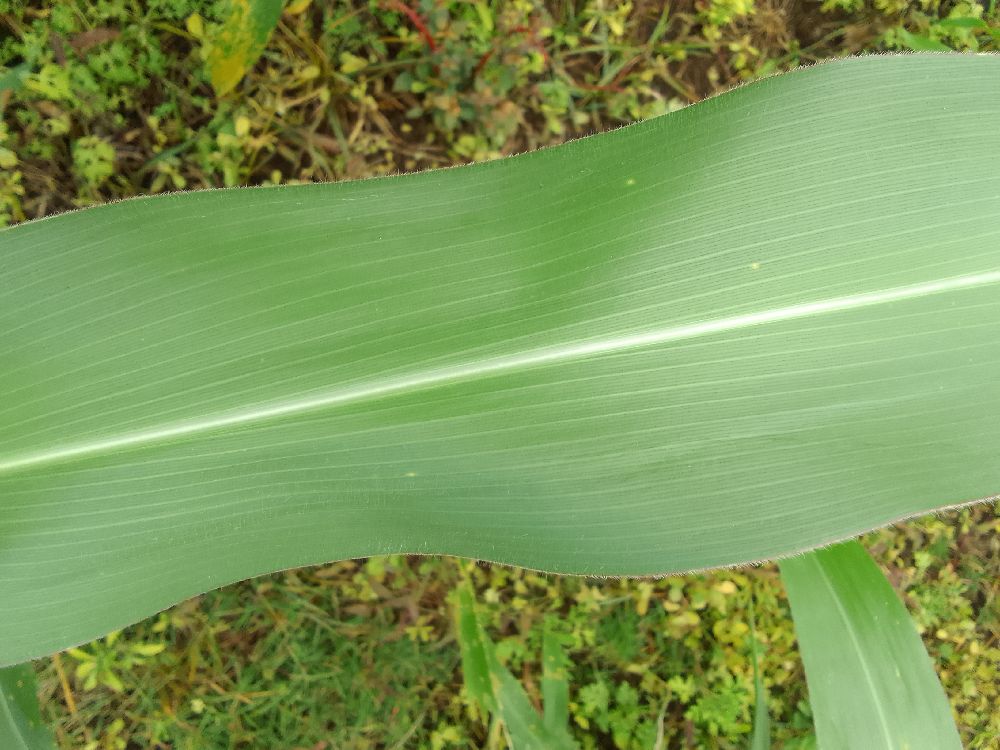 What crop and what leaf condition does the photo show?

maize, healthy
